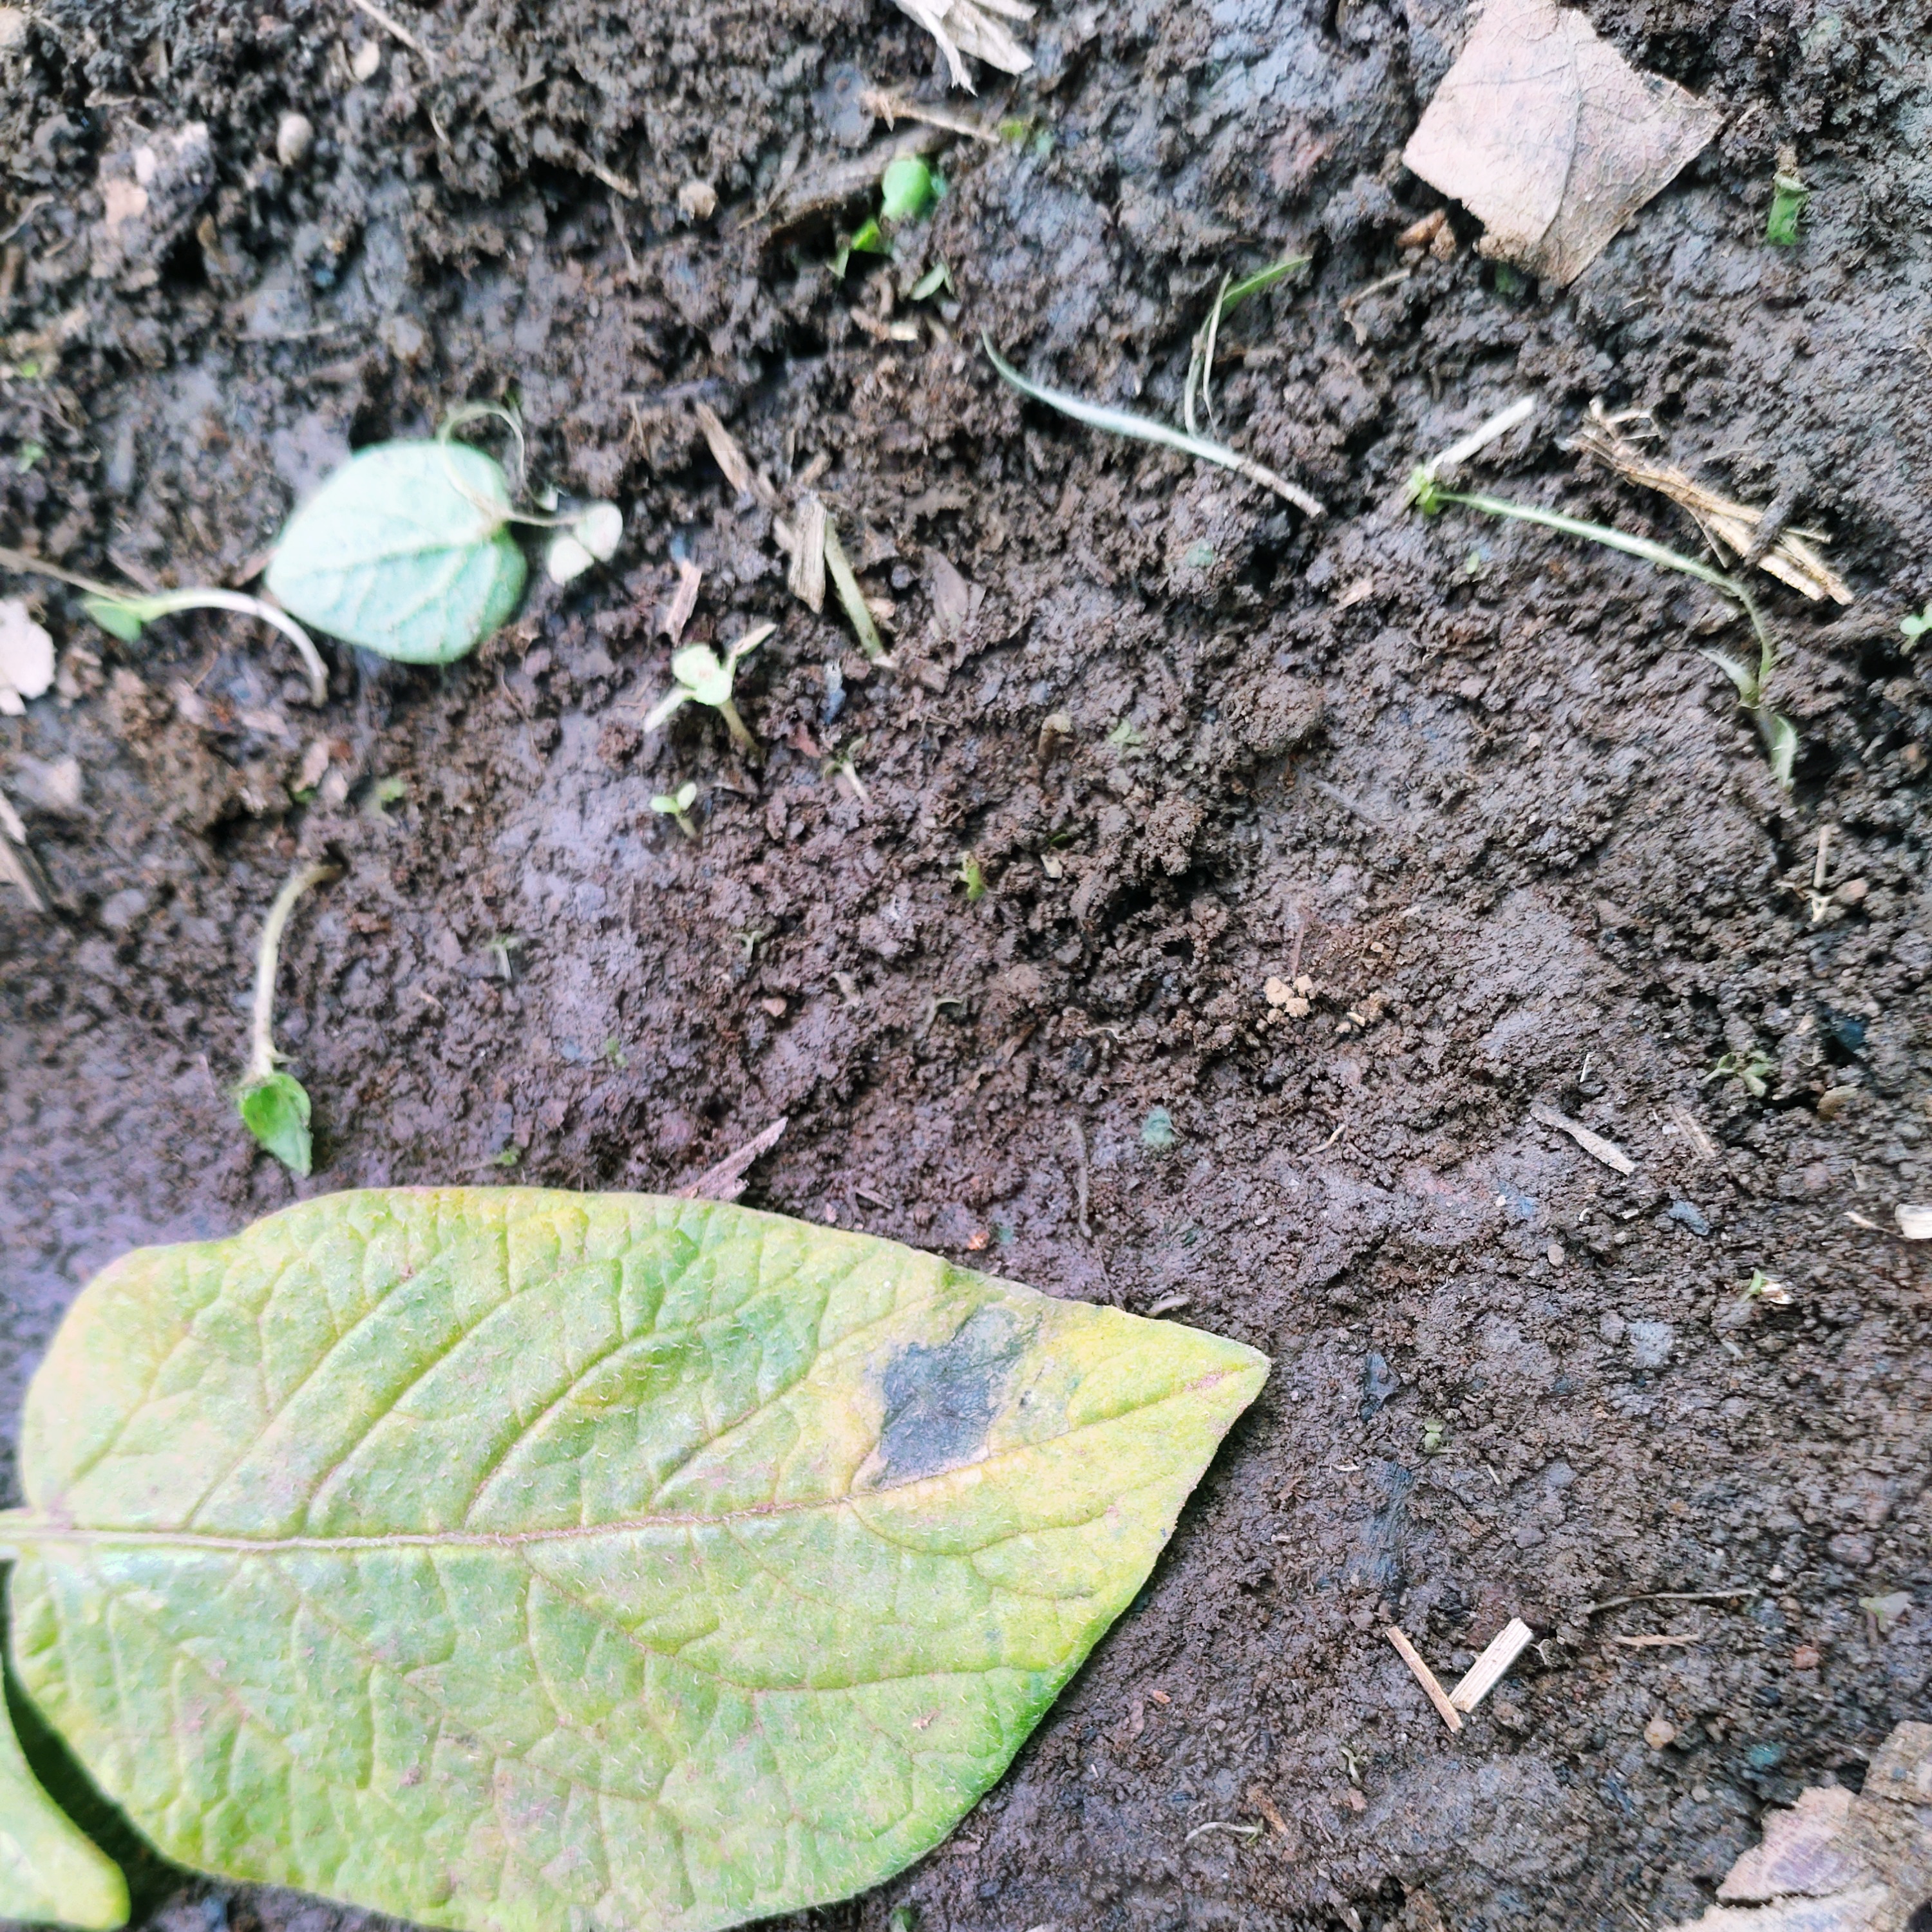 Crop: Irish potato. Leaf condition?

late blight
